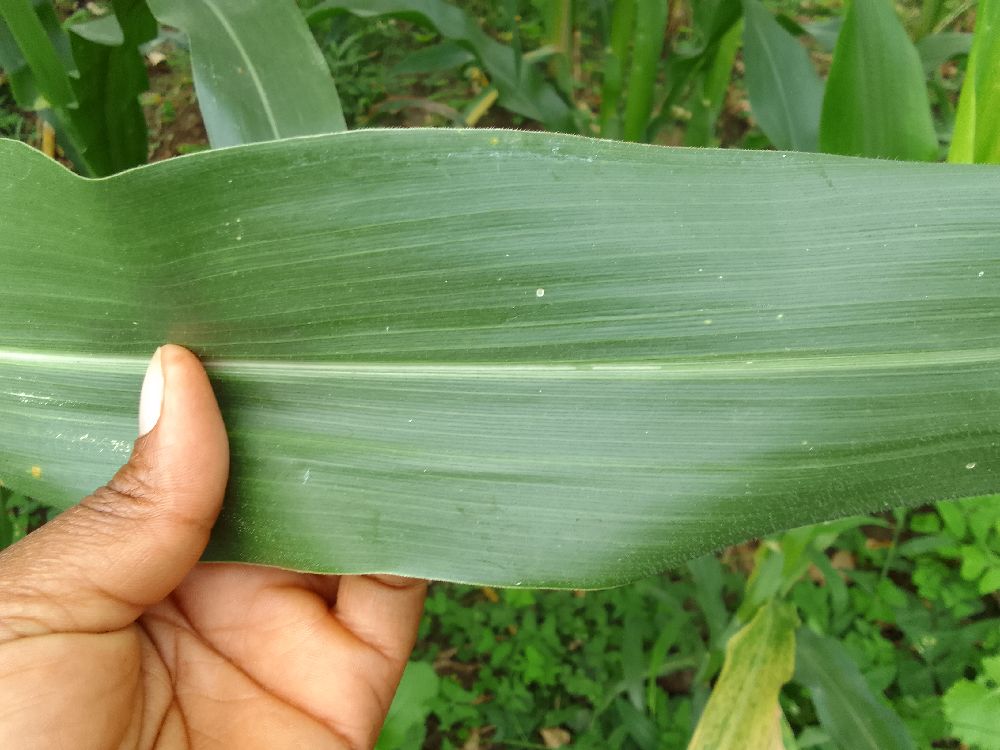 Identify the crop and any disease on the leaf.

maize, healthy
